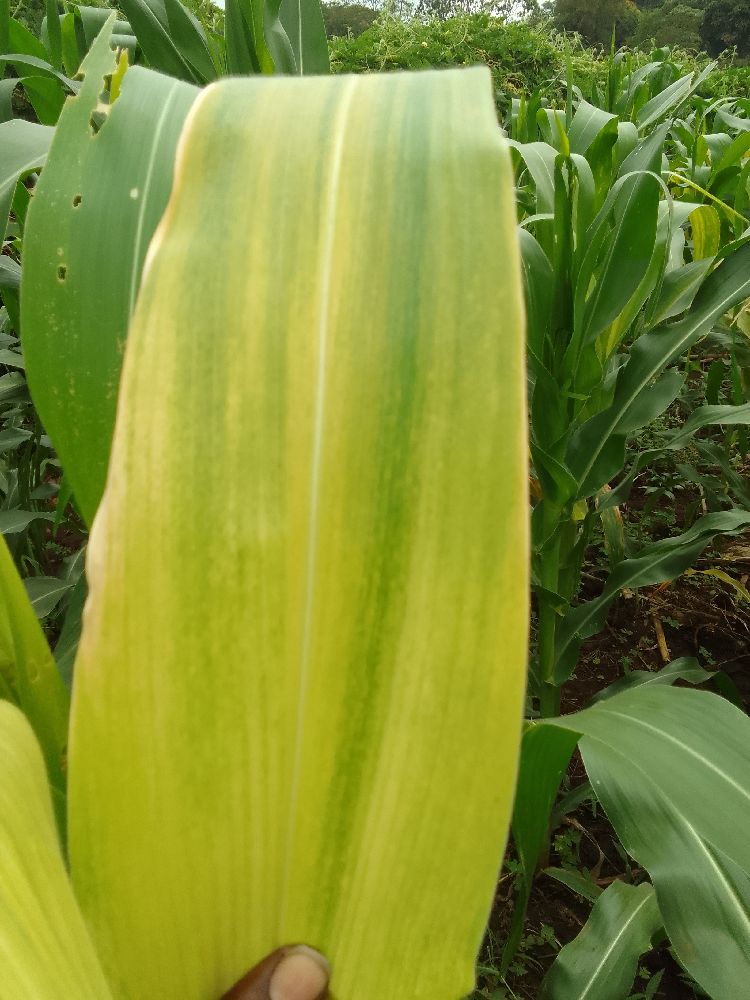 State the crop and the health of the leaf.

maize, maize lethal necrosis
